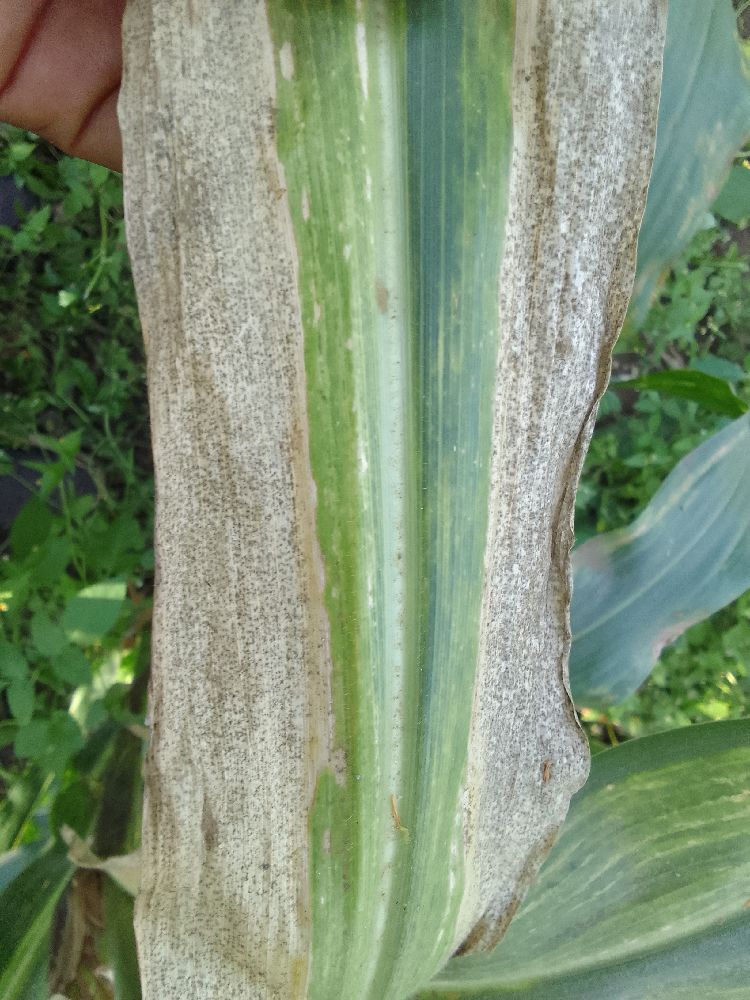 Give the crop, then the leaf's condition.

maize, maize lethal necrosis
